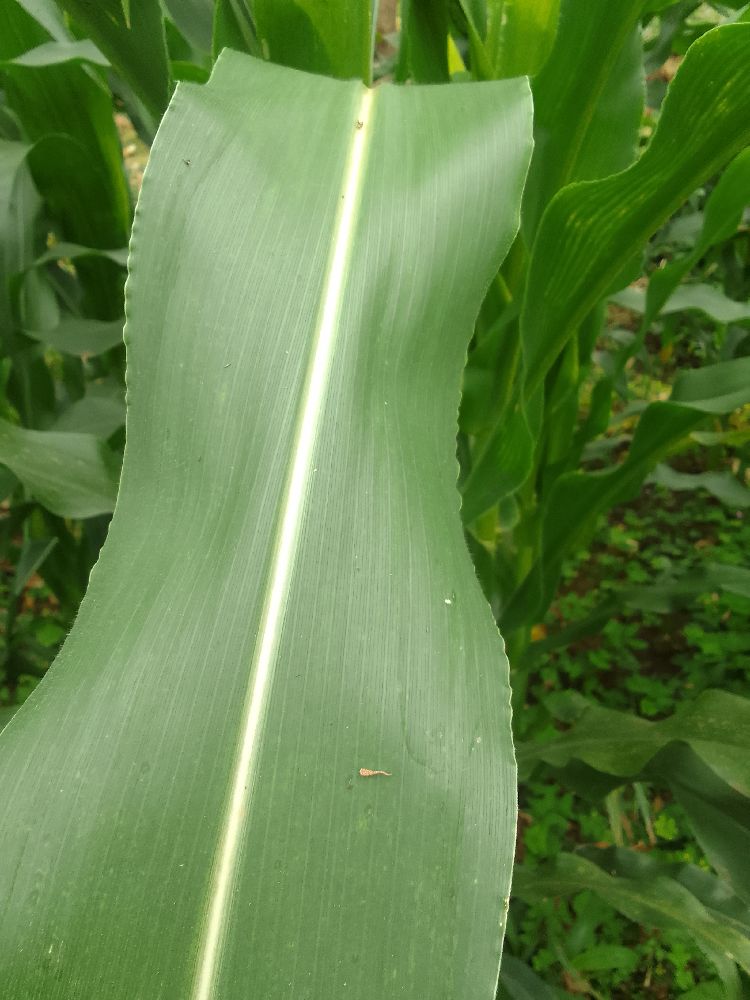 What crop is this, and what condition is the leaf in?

maize, healthy
